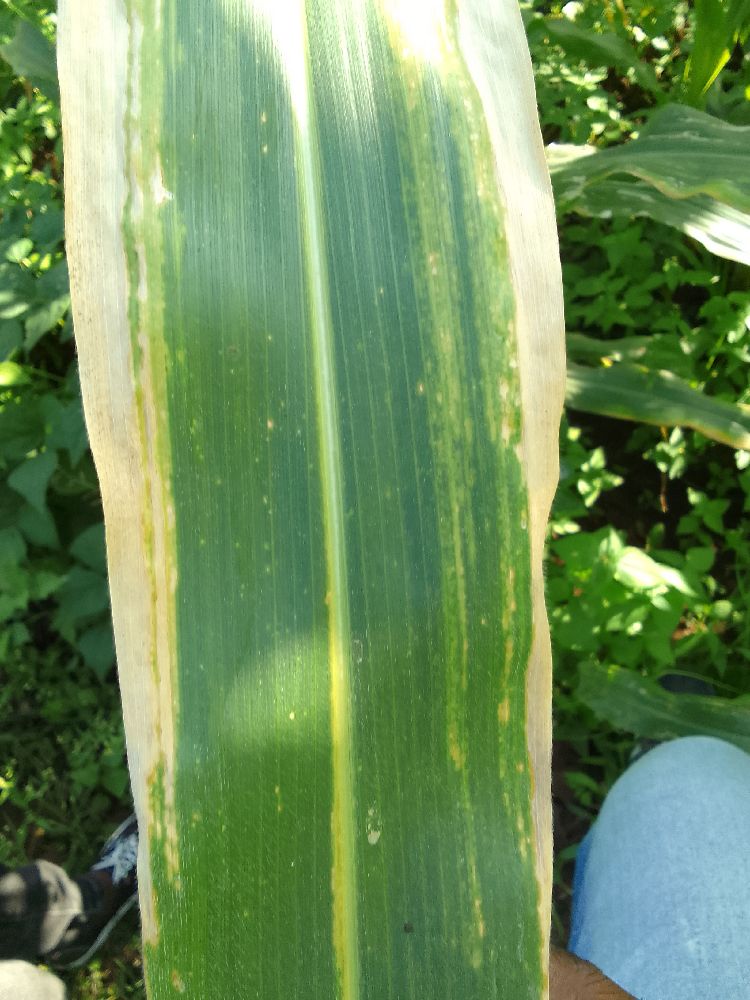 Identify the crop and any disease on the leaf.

maize, maize lethal necrosis
